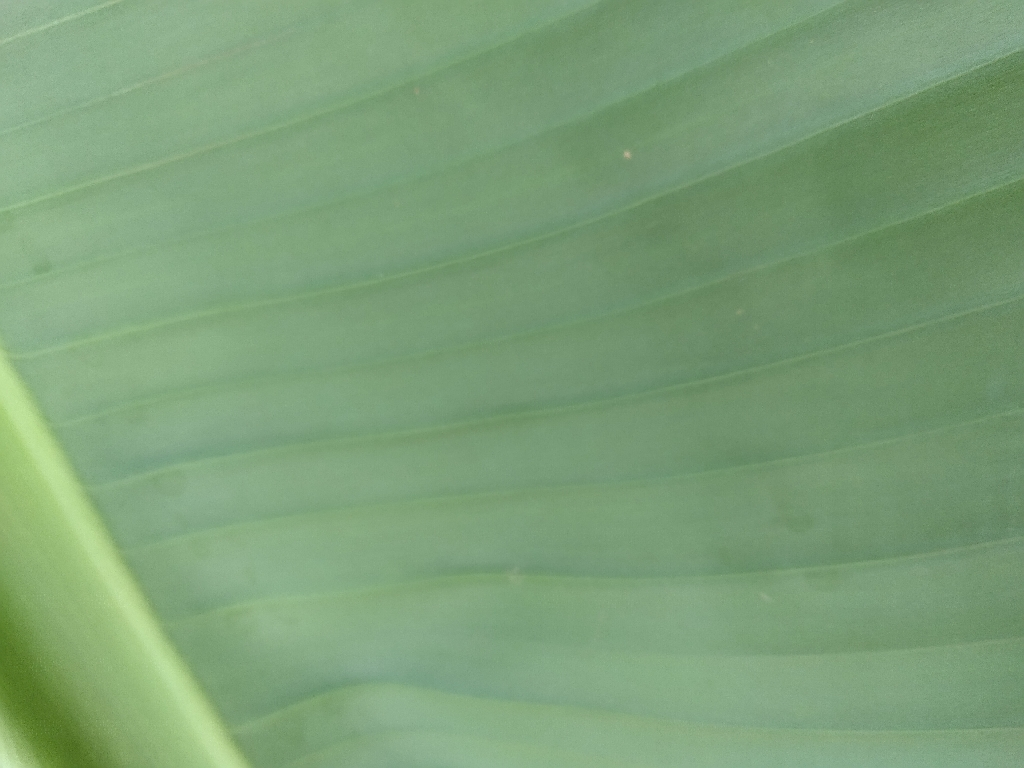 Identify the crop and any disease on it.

banana, healthy
